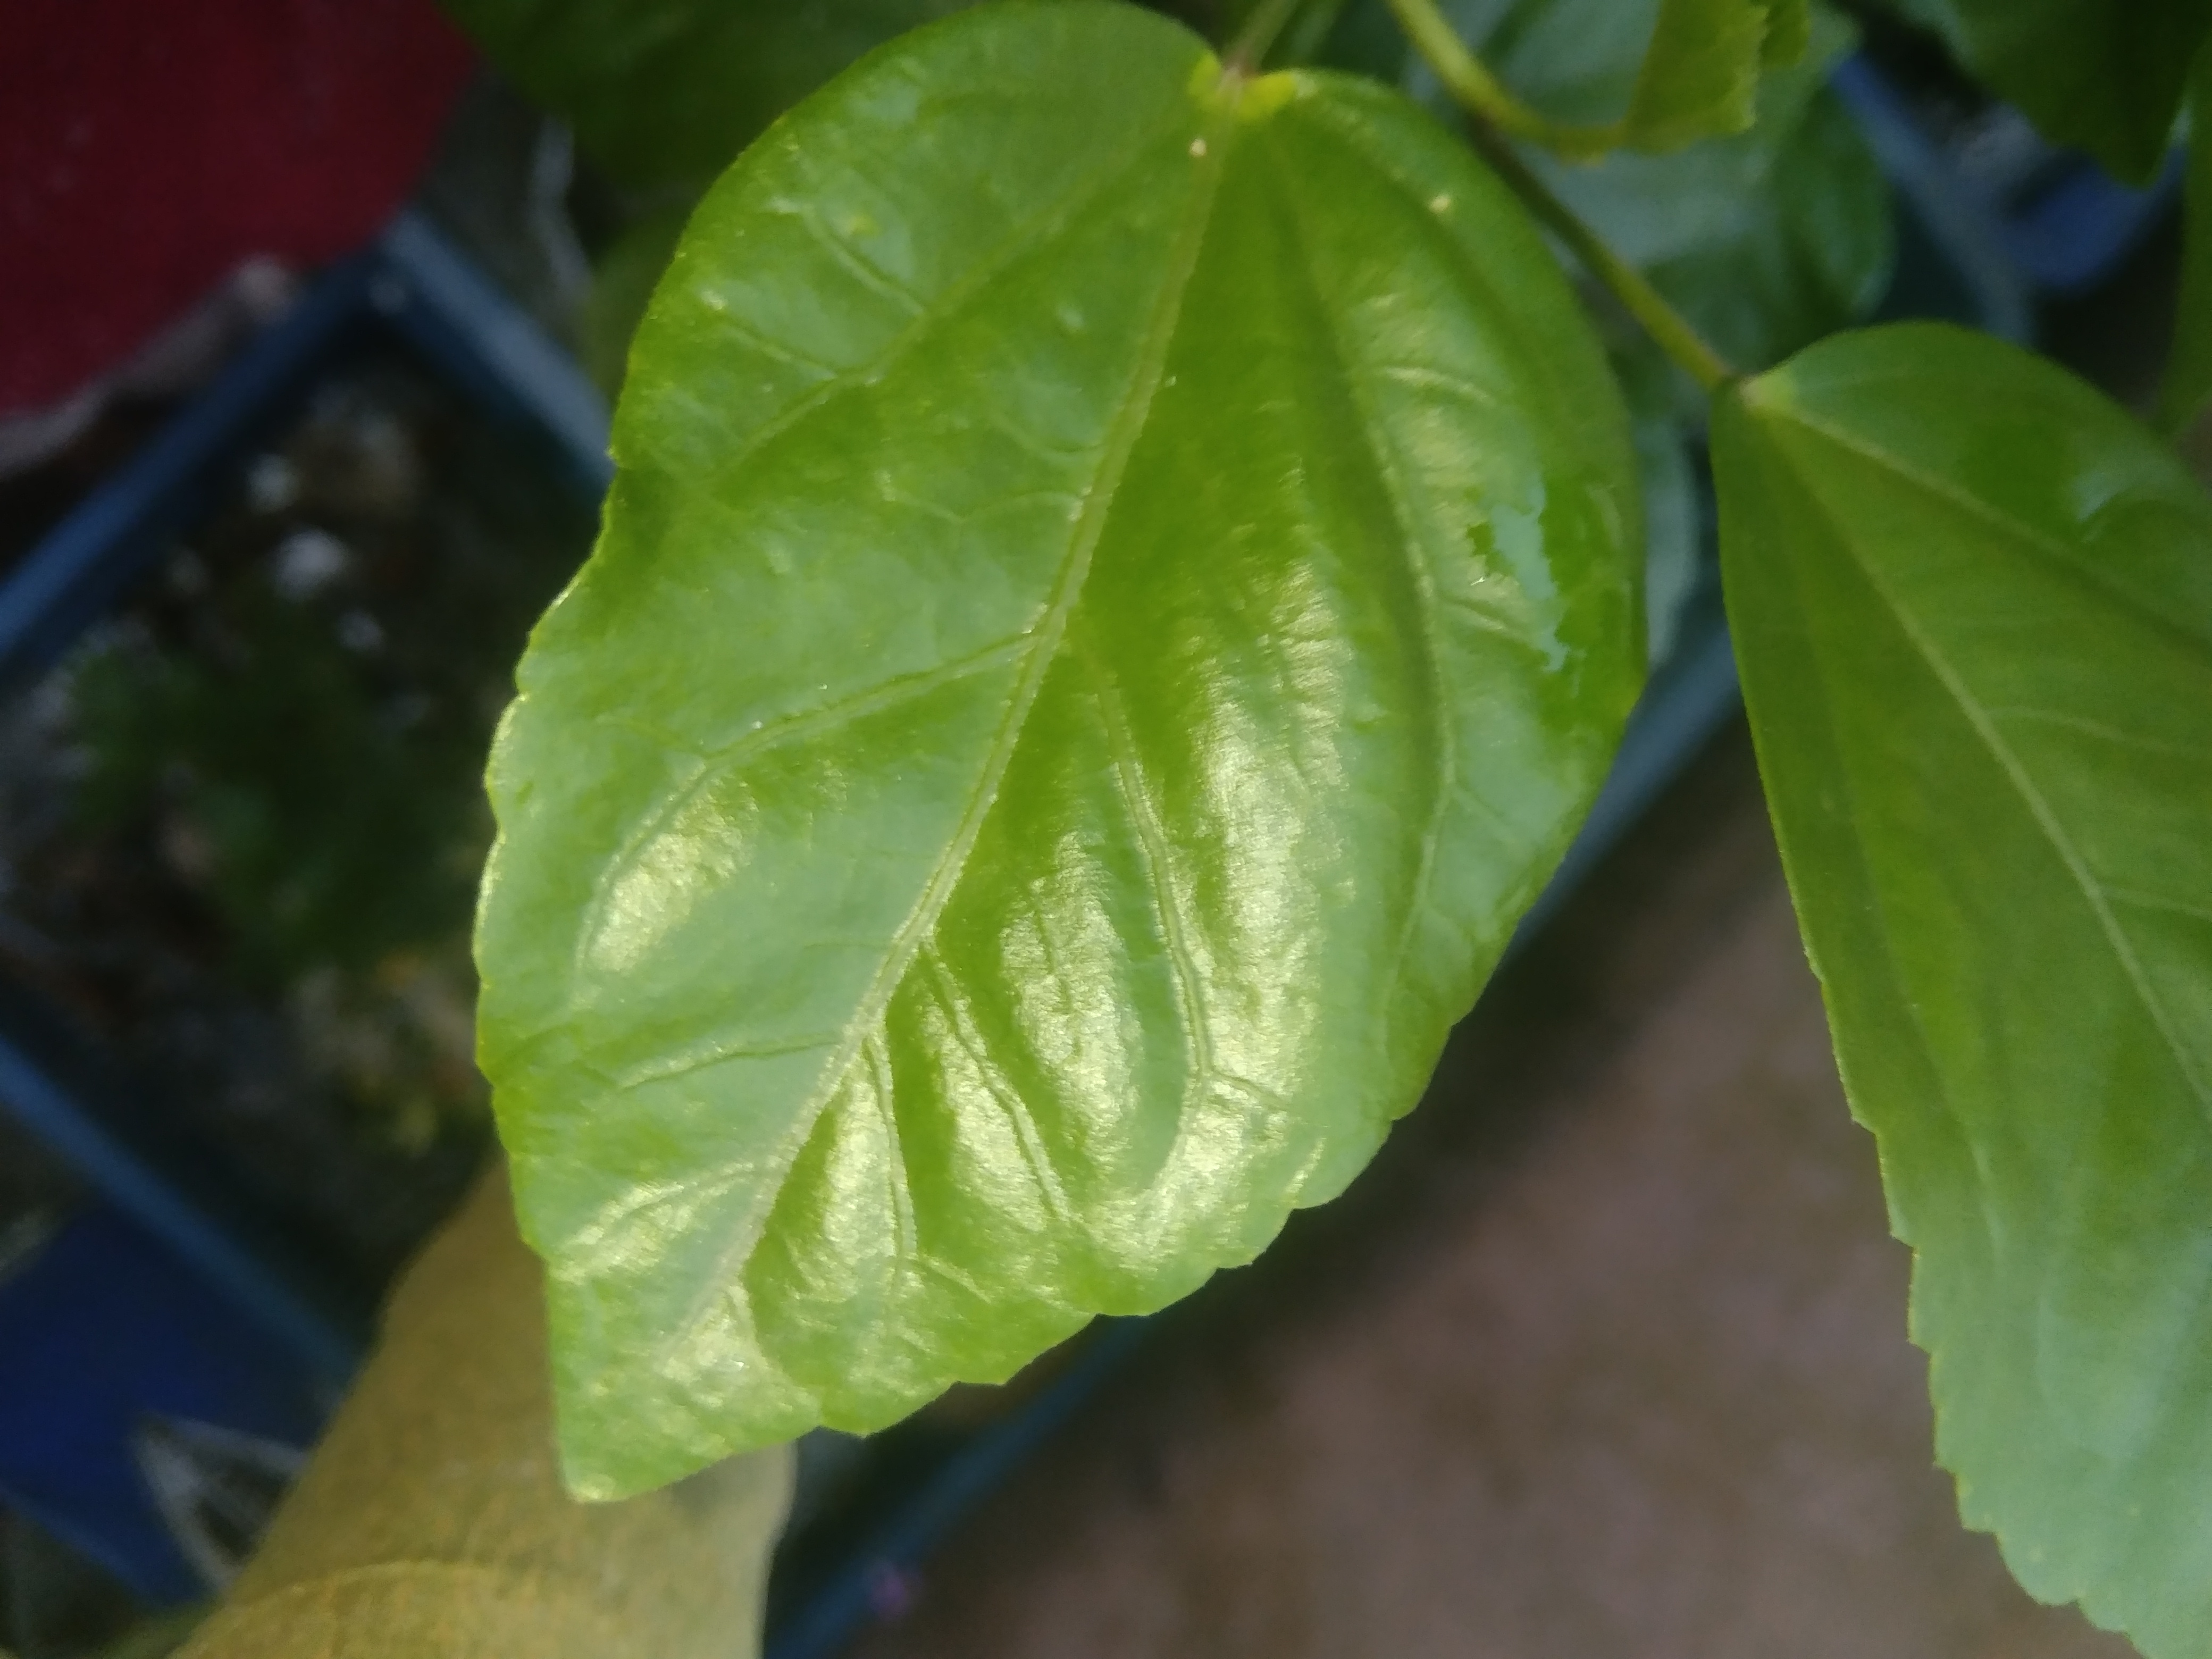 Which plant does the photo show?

hibiscus
